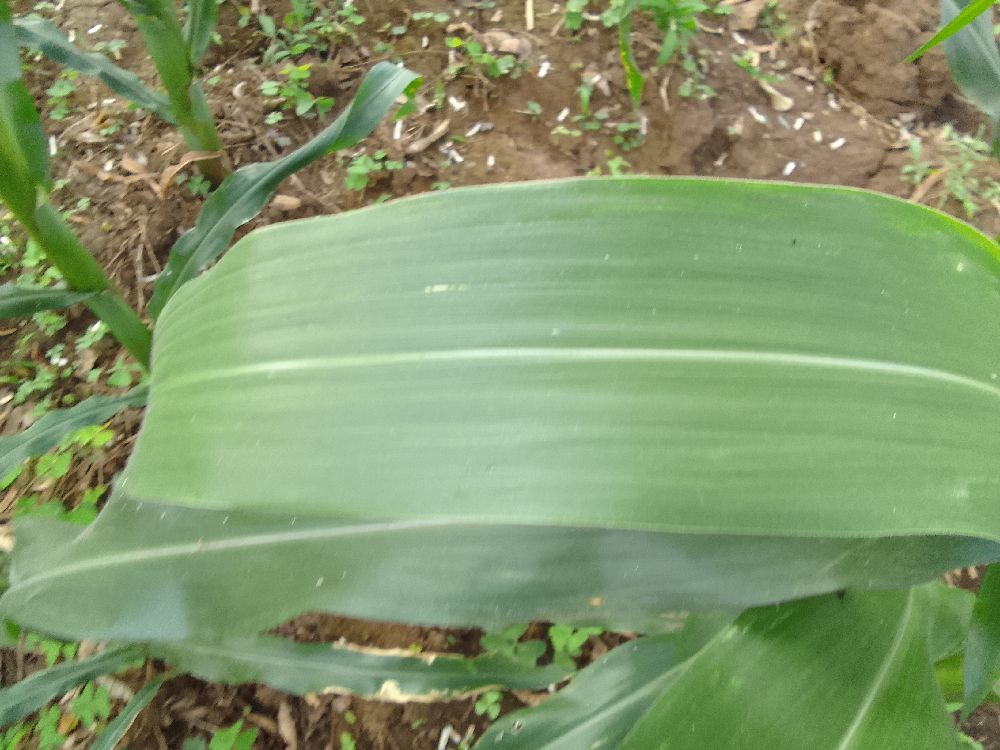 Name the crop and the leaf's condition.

maize, healthy
